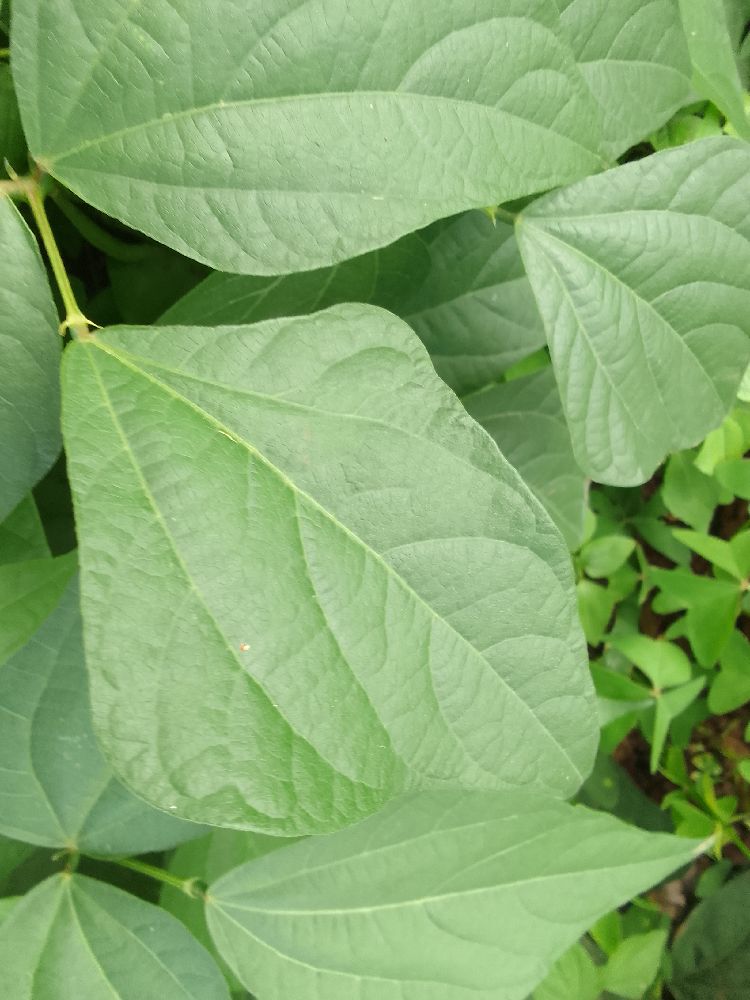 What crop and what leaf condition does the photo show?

common bean, healthy
